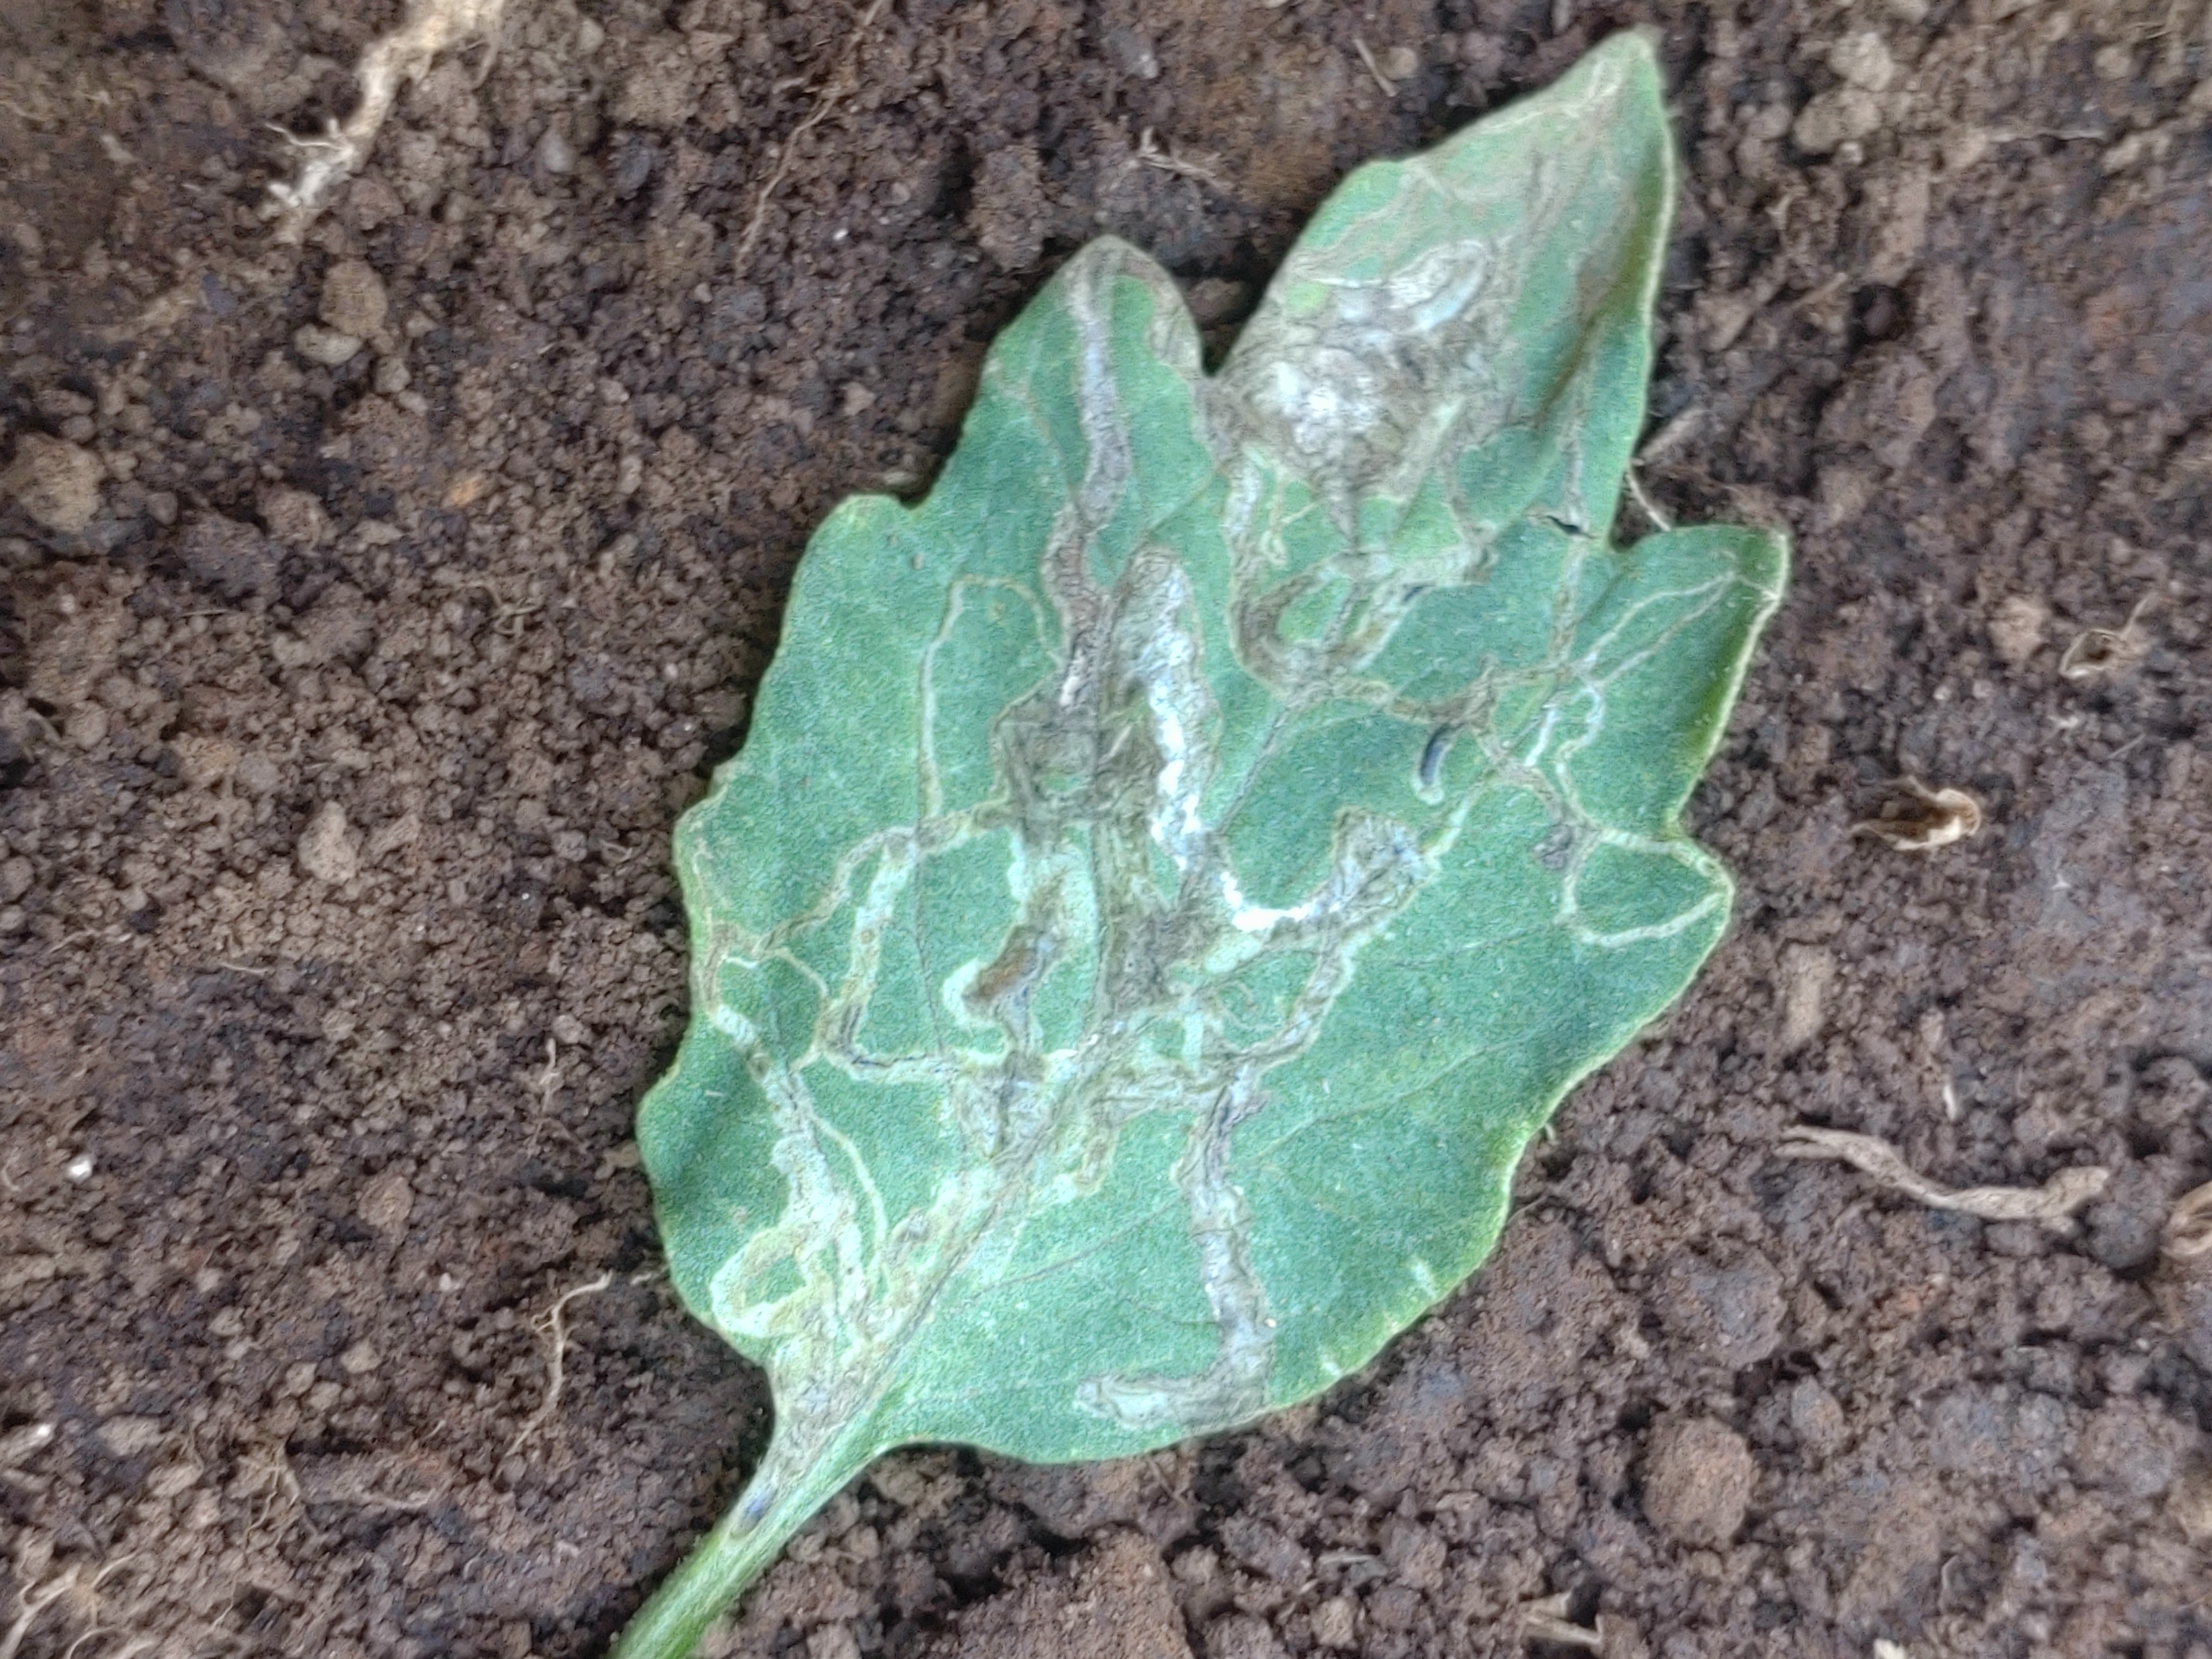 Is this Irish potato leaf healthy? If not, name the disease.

late blight
